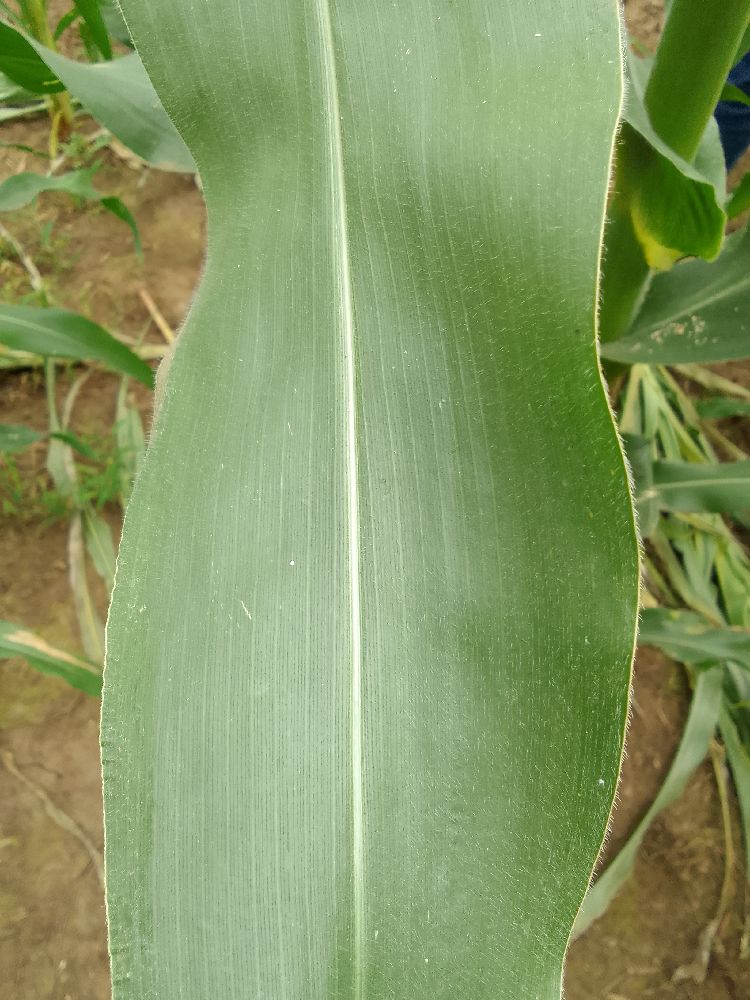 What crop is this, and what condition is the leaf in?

maize, healthy
